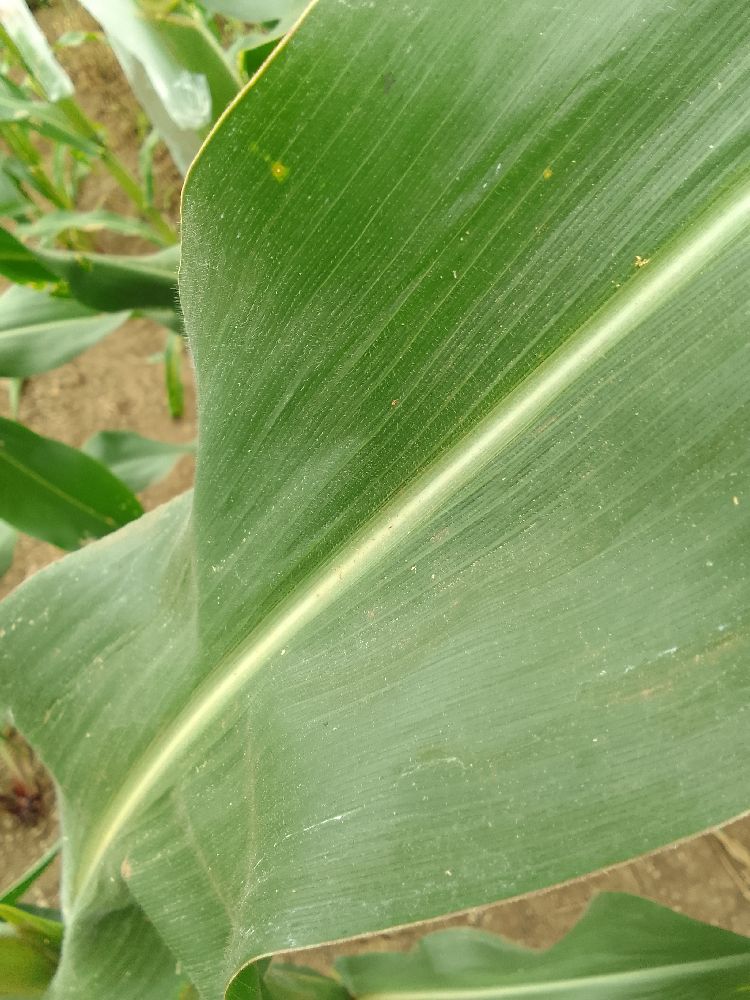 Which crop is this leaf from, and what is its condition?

maize, healthy
